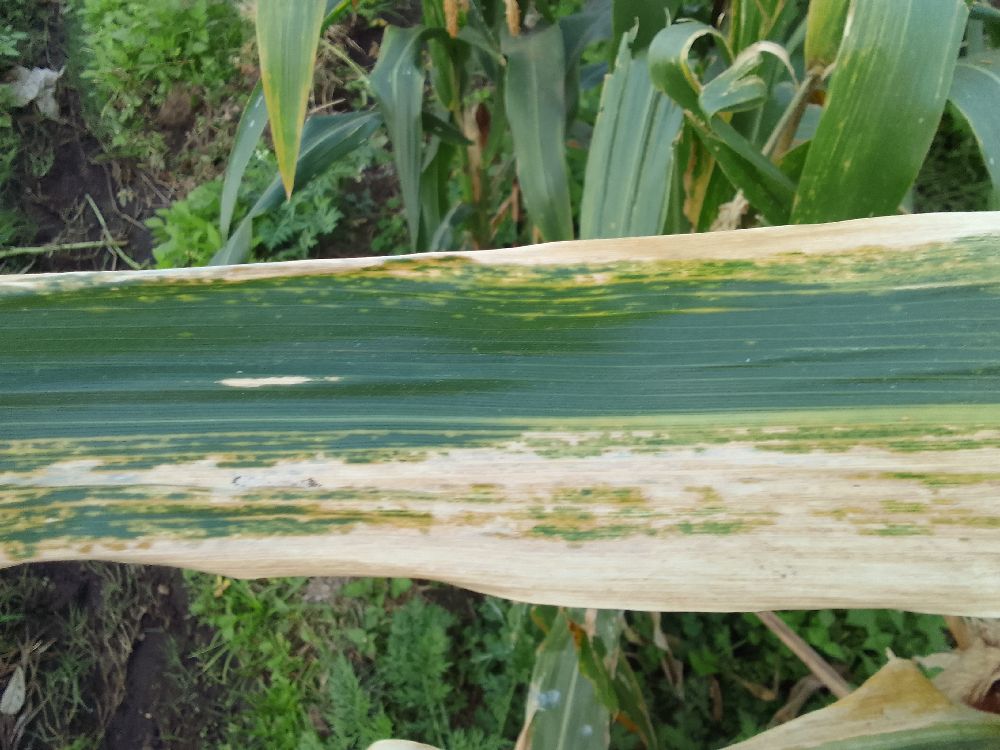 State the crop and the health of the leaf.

maize, maize lethal necrosis
